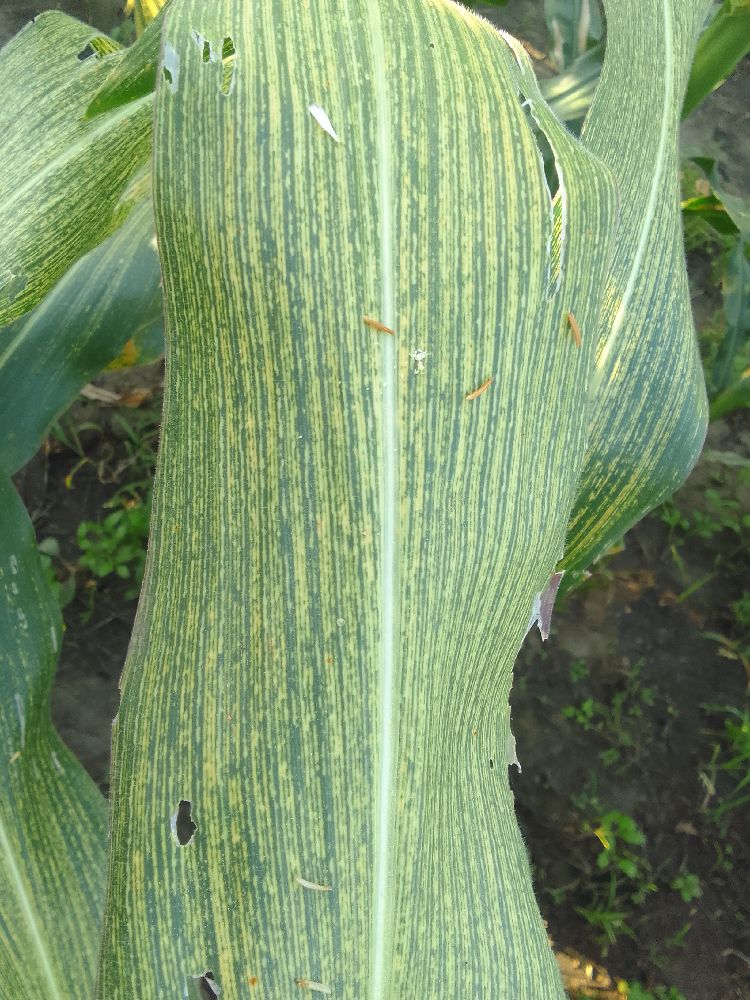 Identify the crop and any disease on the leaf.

maize, maize streak virus
